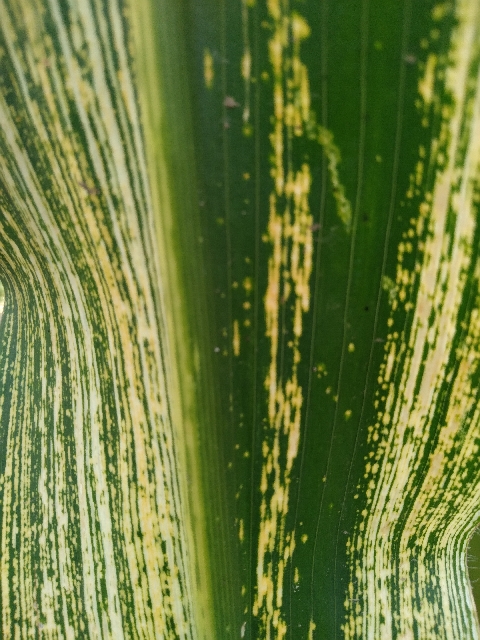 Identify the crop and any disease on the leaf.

maize, maize streak virus
